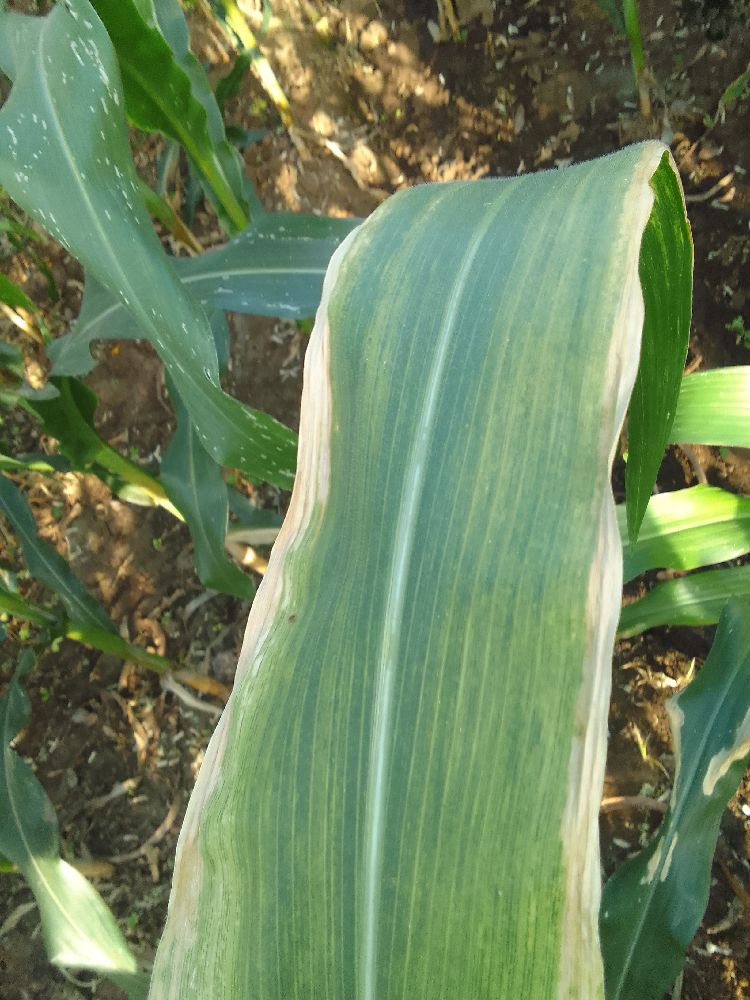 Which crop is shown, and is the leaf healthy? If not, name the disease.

maize, maize lethal necrosis
